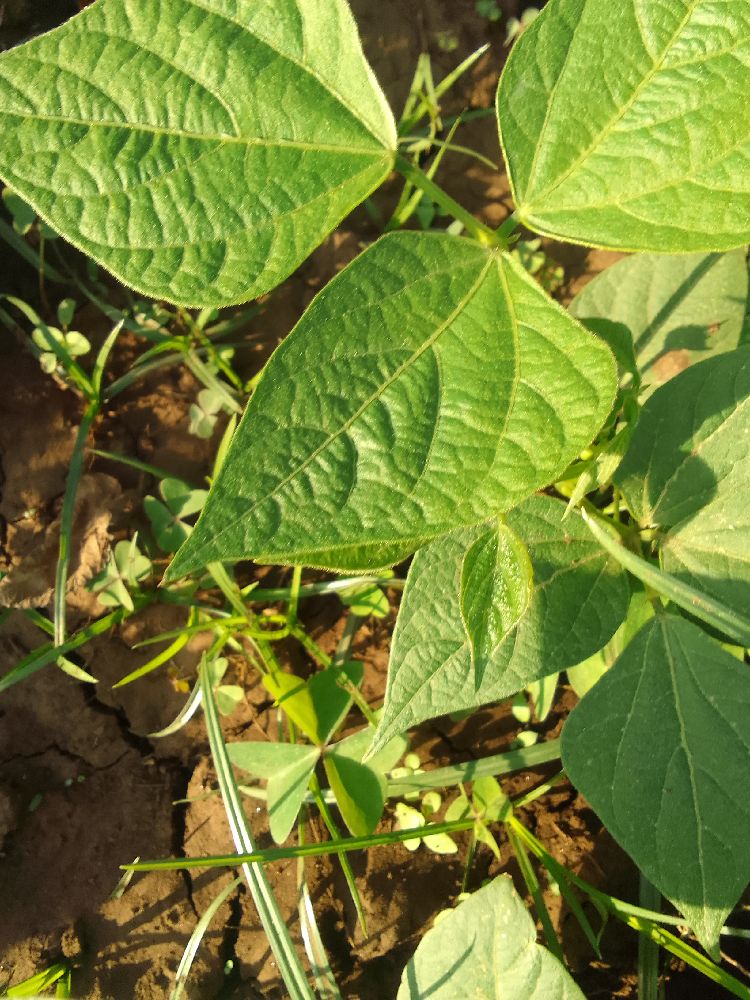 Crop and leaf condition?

common bean, healthy
